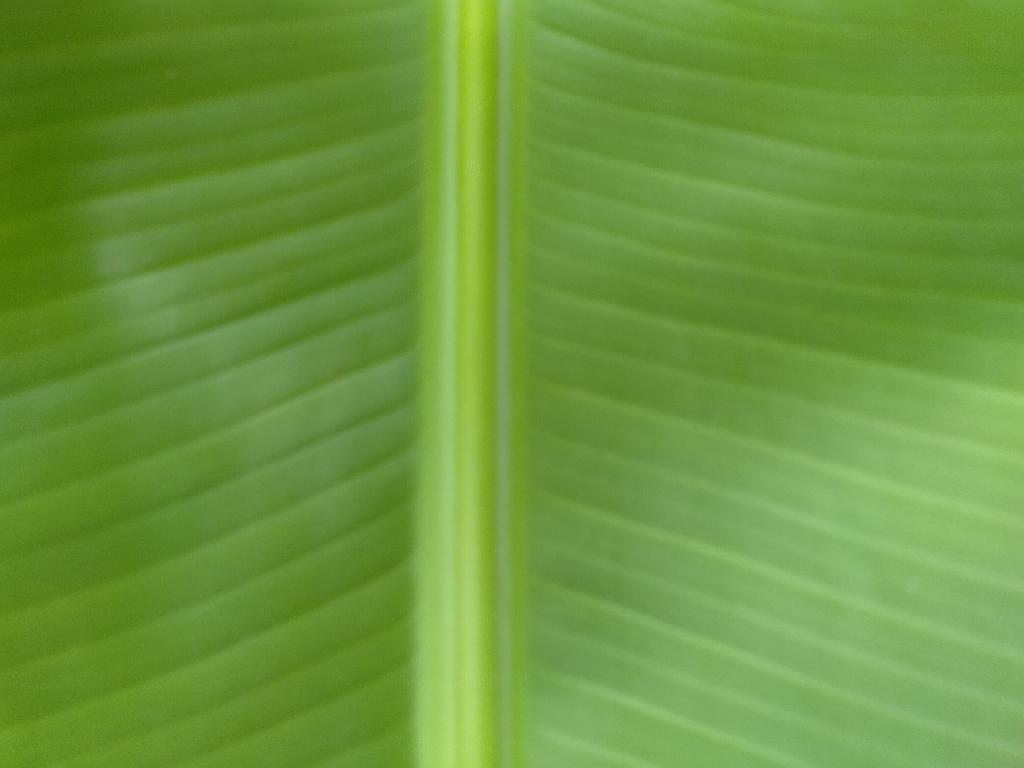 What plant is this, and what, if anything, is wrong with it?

banana, healthy
